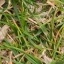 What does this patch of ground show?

grass
